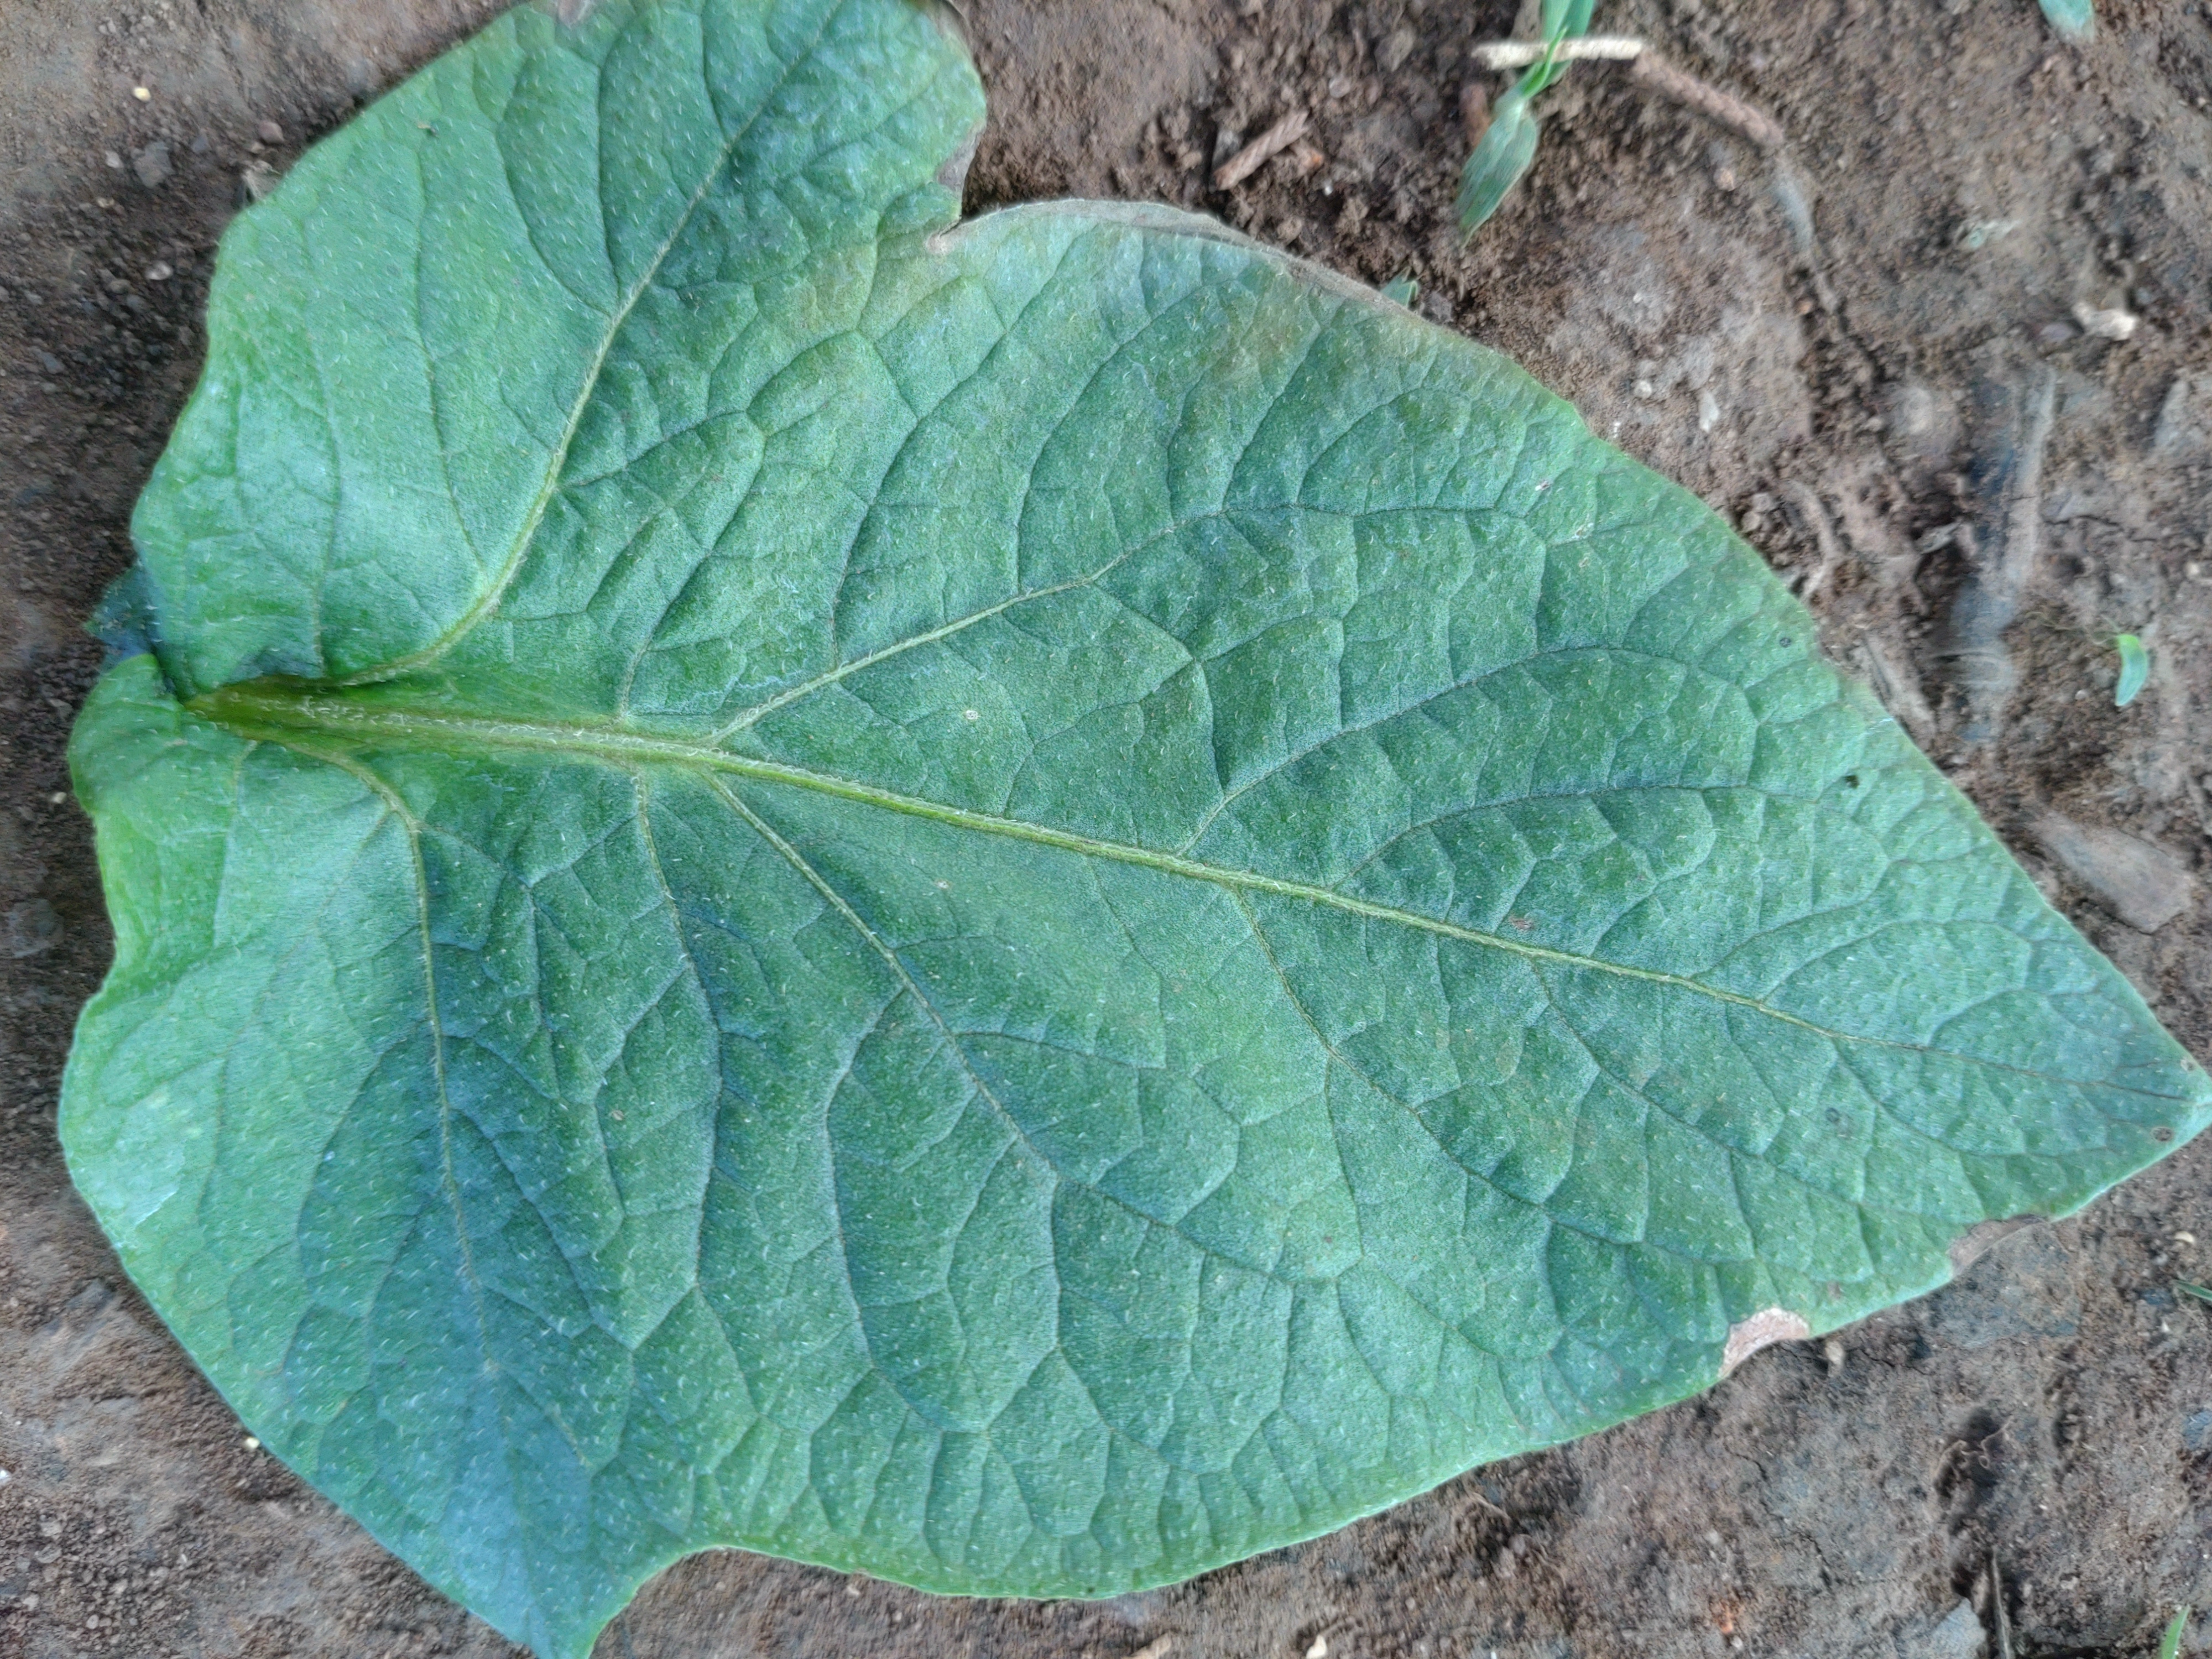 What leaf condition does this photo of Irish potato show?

early blight
